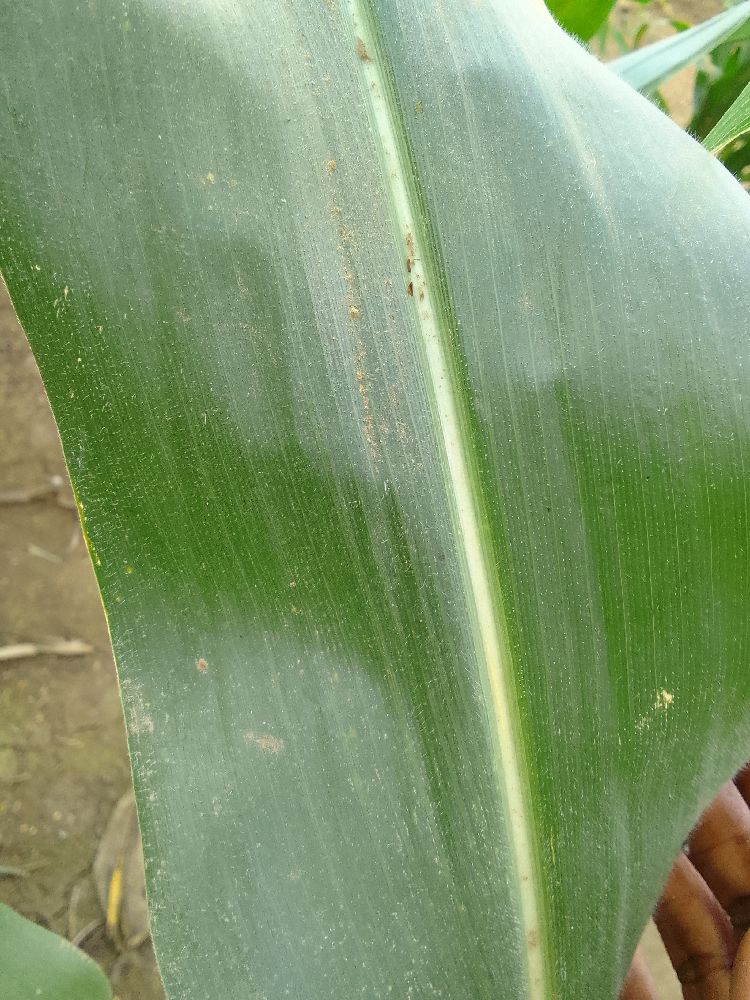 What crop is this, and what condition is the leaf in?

maize, healthy
